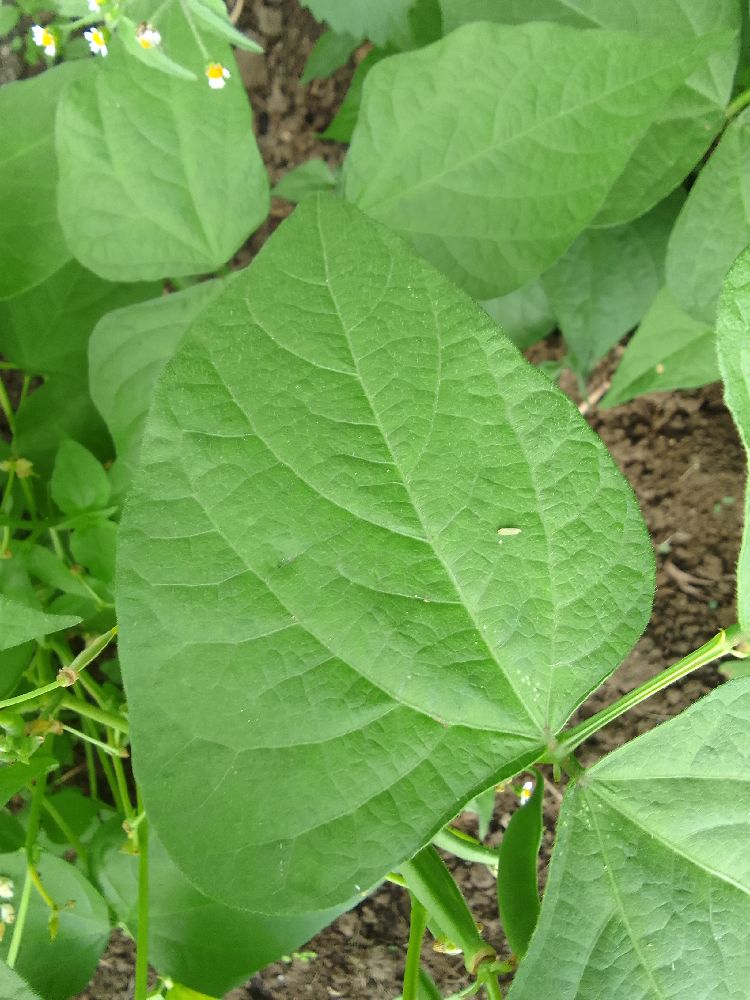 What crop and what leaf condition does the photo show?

common bean, healthy
